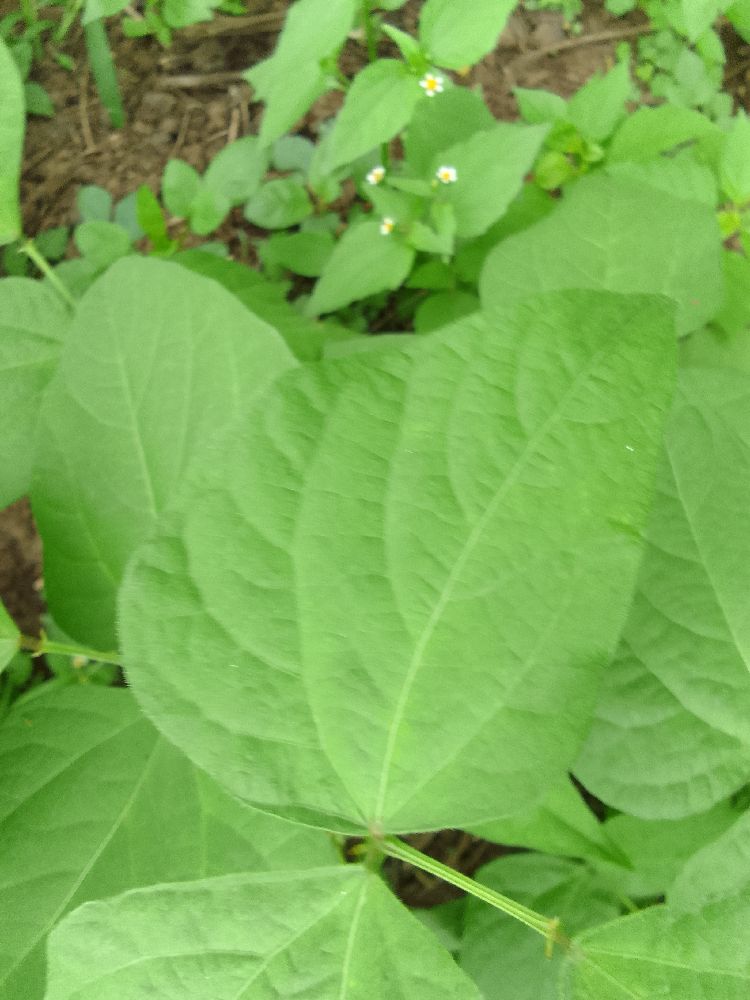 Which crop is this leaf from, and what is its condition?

common bean, healthy
